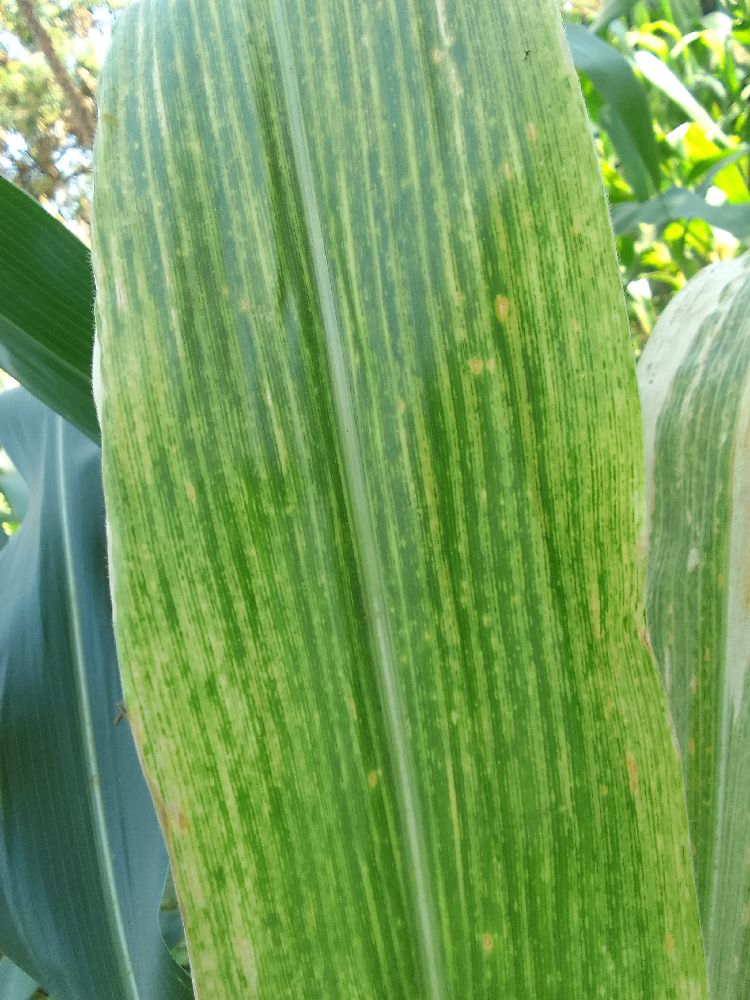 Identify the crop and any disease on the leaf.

maize, maize lethal necrosis
